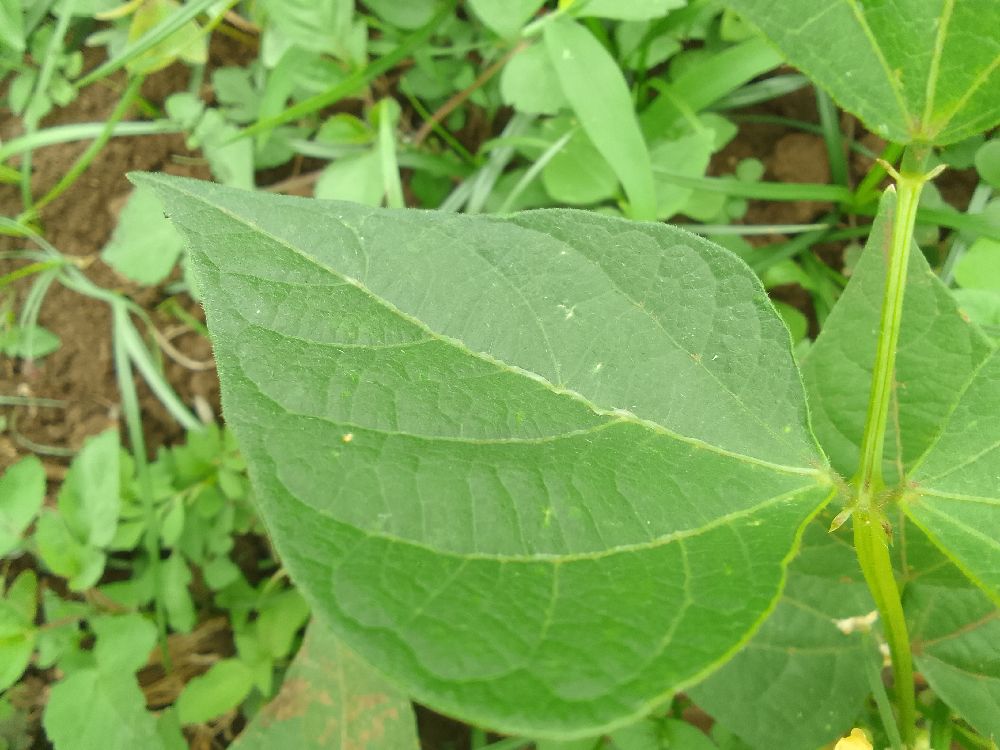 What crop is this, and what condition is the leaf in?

common bean, healthy
